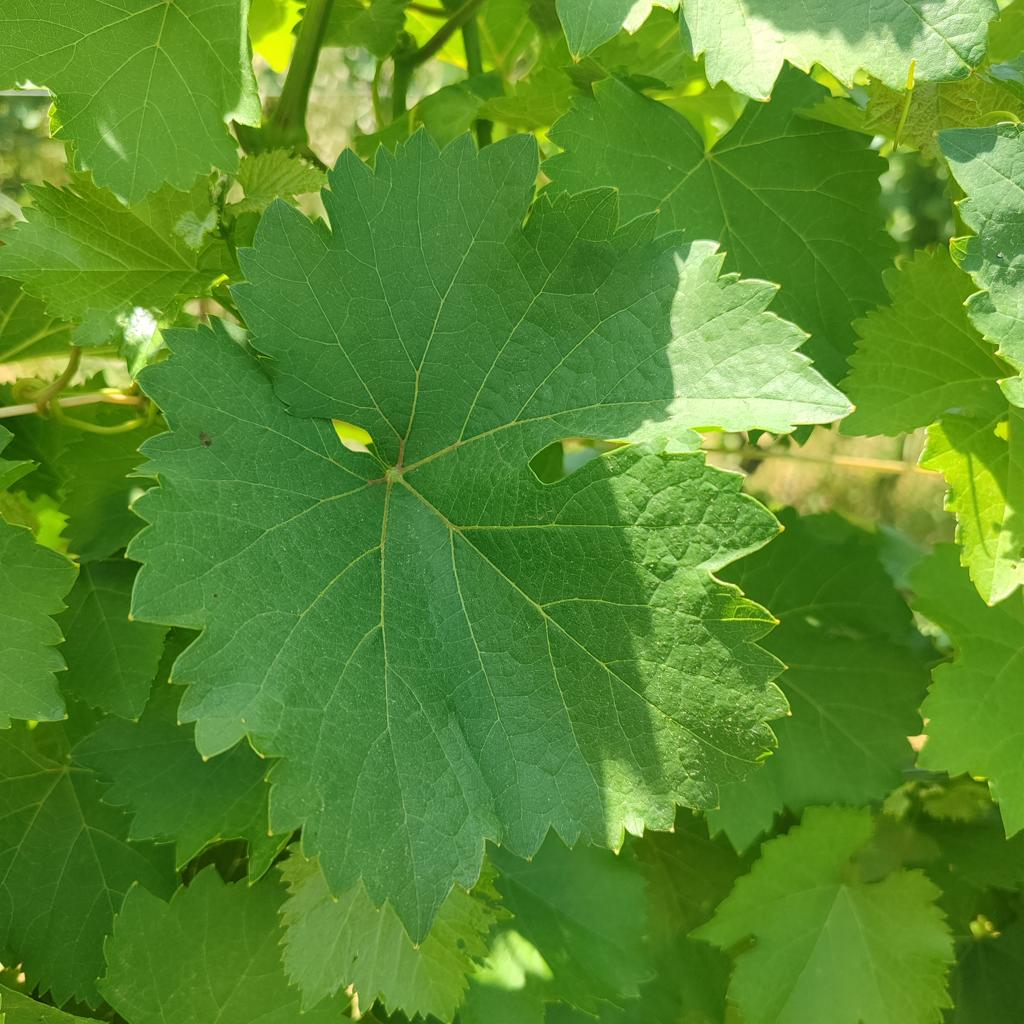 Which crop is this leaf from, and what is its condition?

grapevine, healthy
